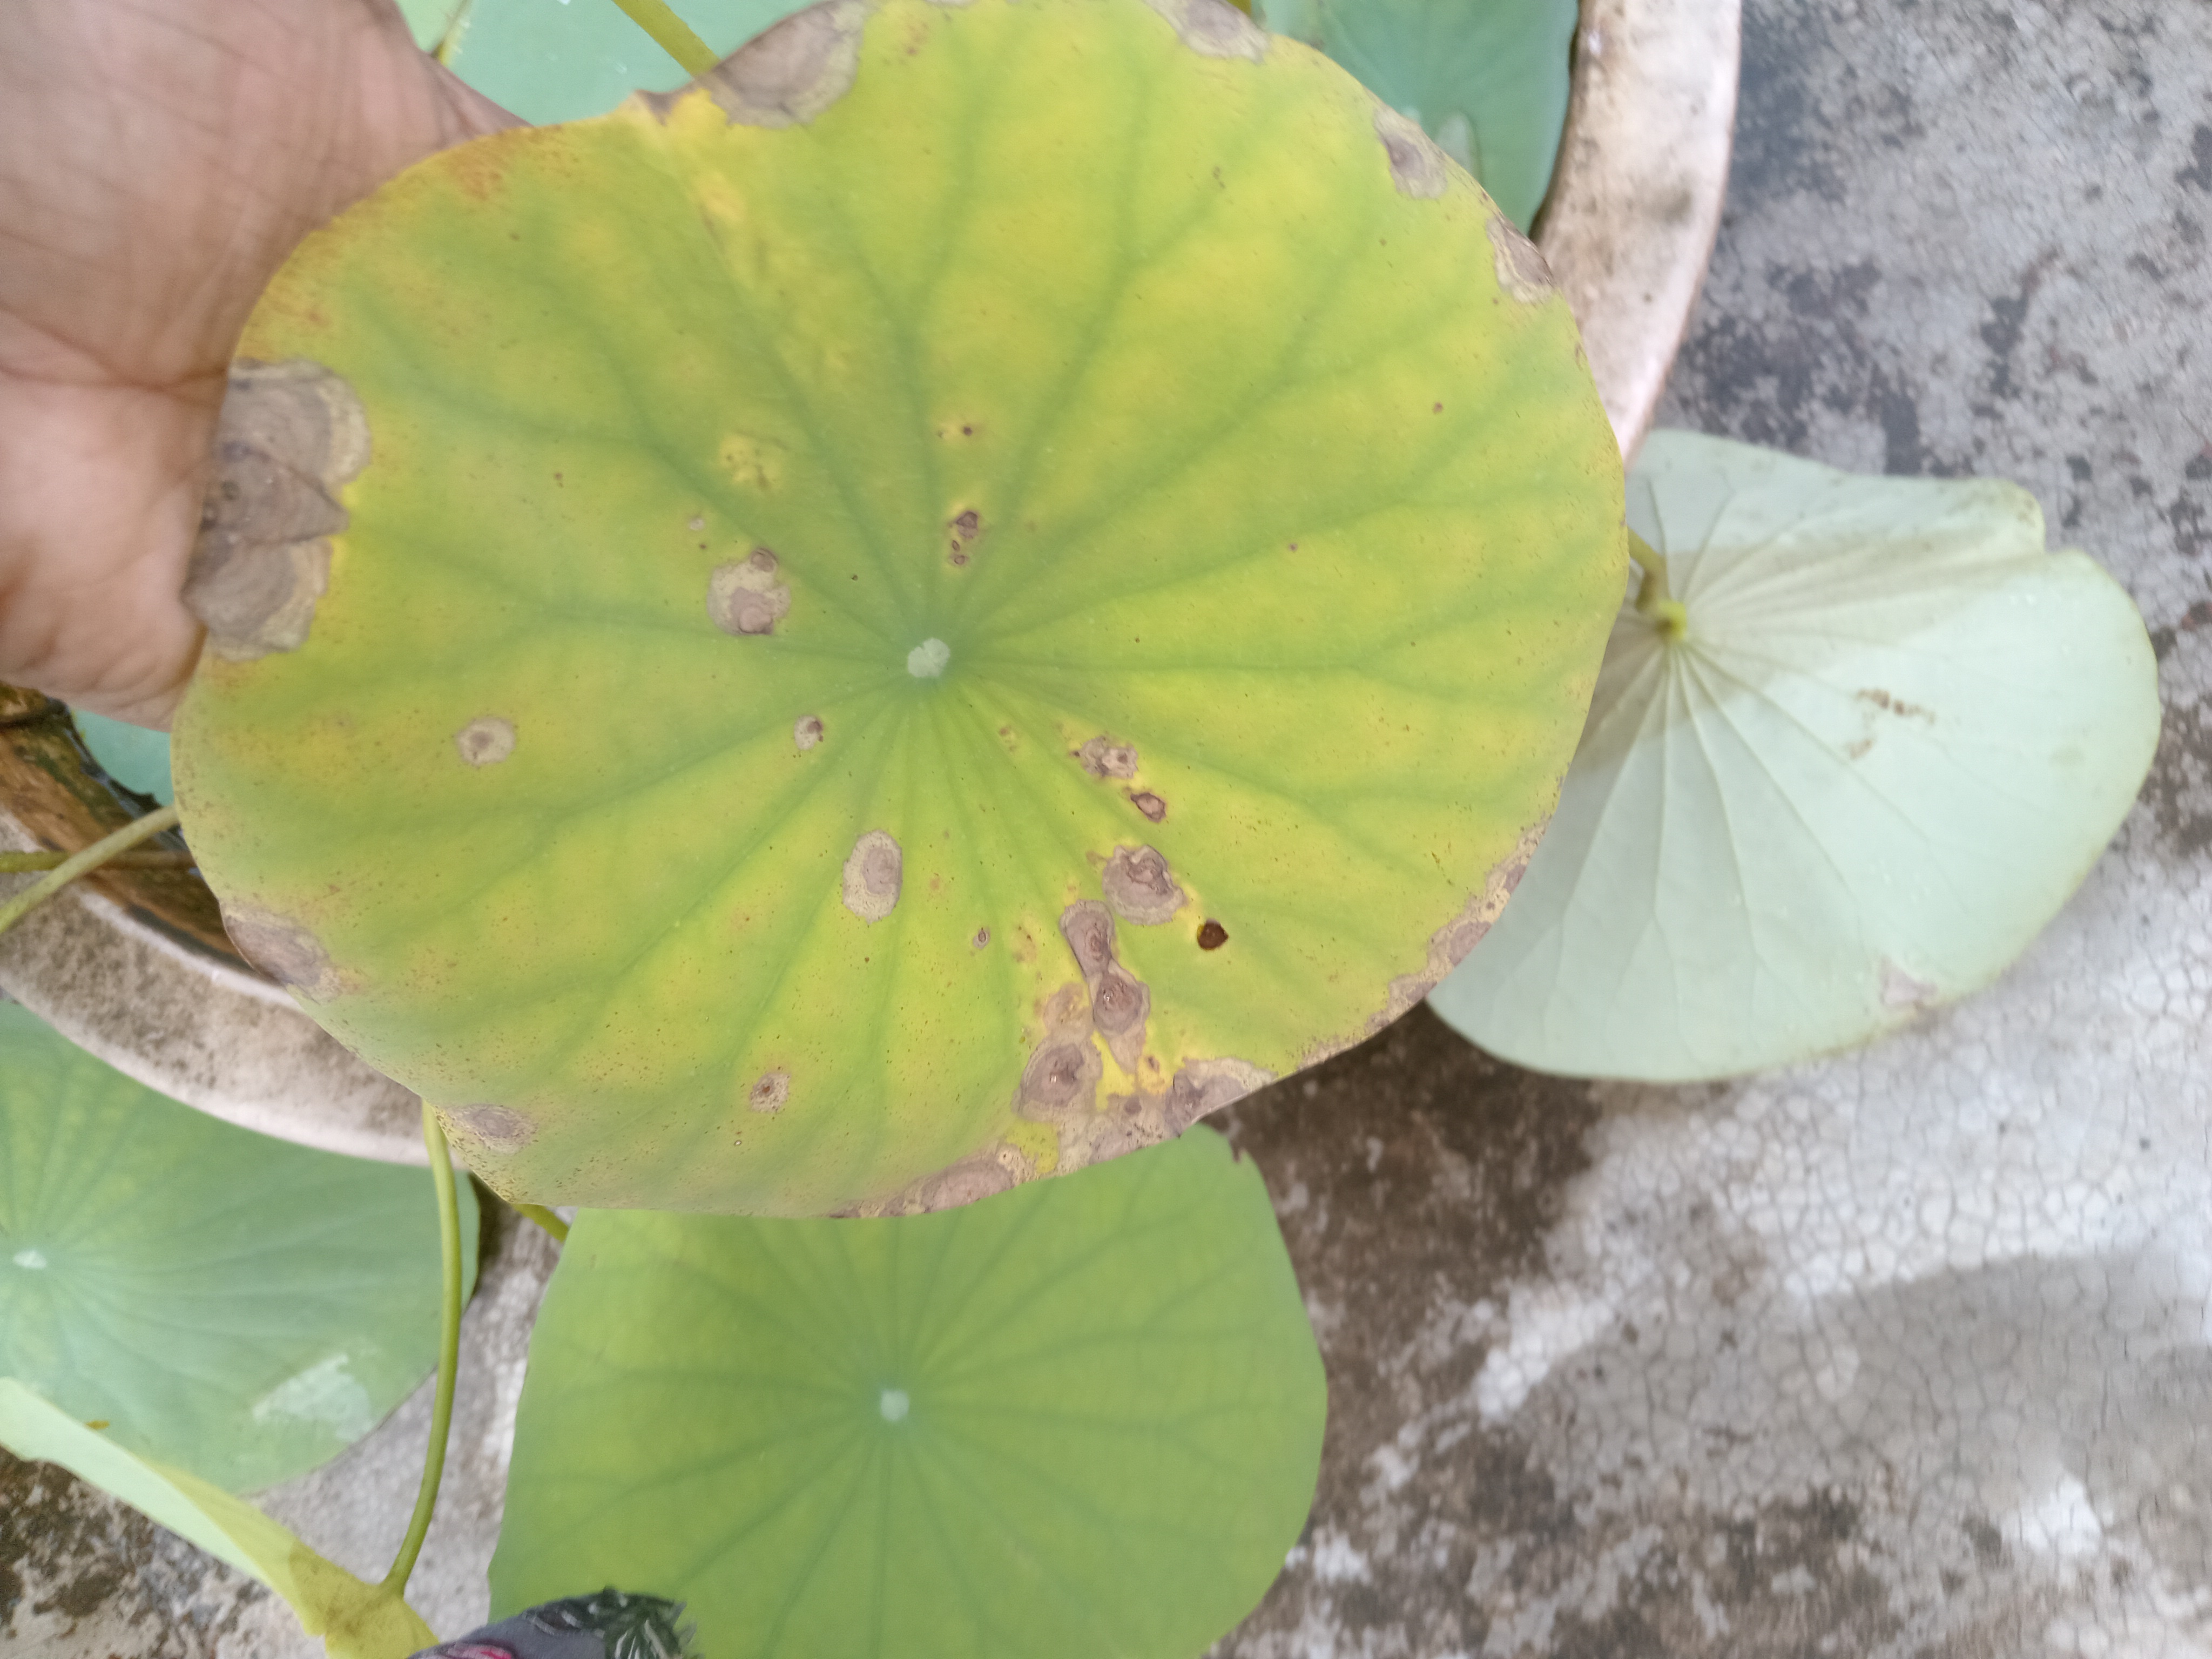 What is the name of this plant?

lotus
